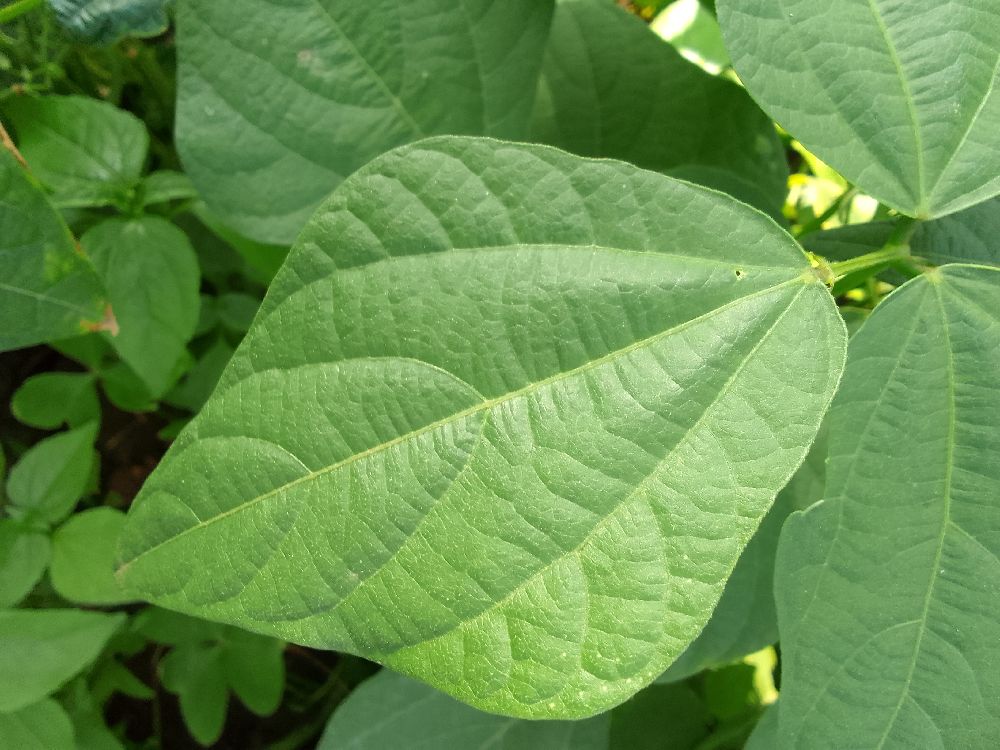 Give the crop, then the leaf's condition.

common bean, healthy
